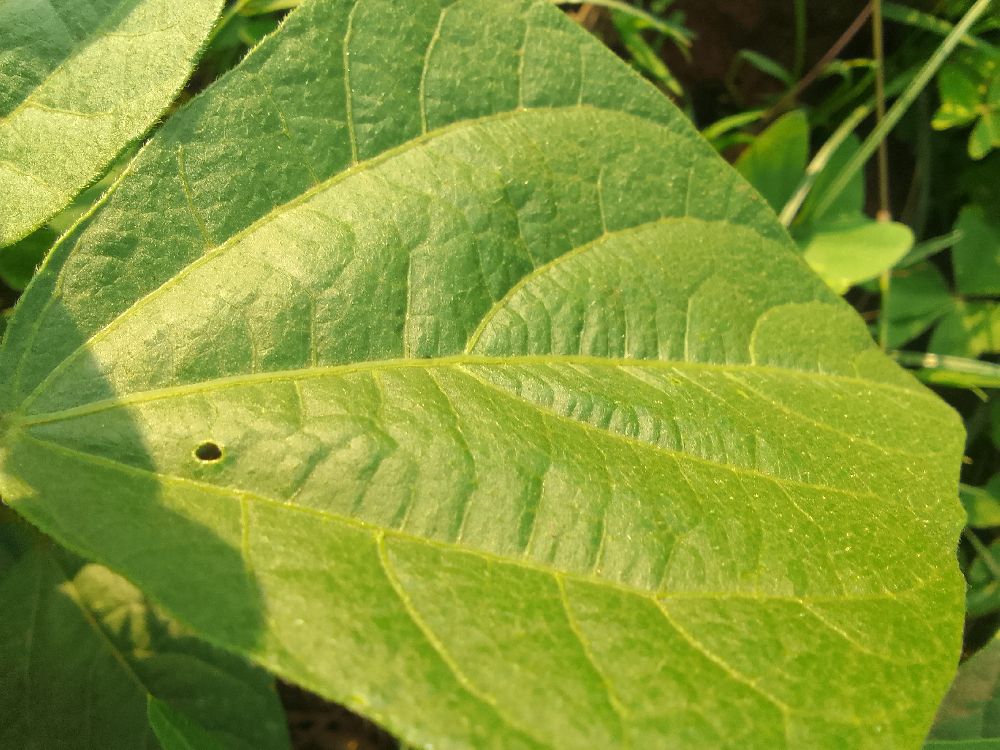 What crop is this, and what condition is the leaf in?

common bean, healthy
